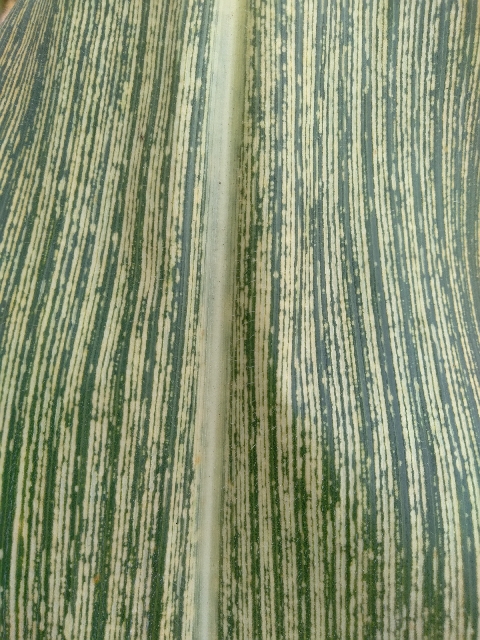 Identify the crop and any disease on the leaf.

maize, maize streak virus
